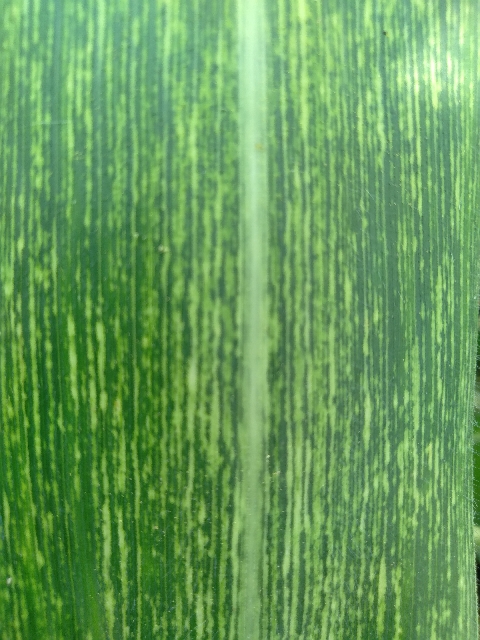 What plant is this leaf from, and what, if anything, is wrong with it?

maize, maize streak virus
